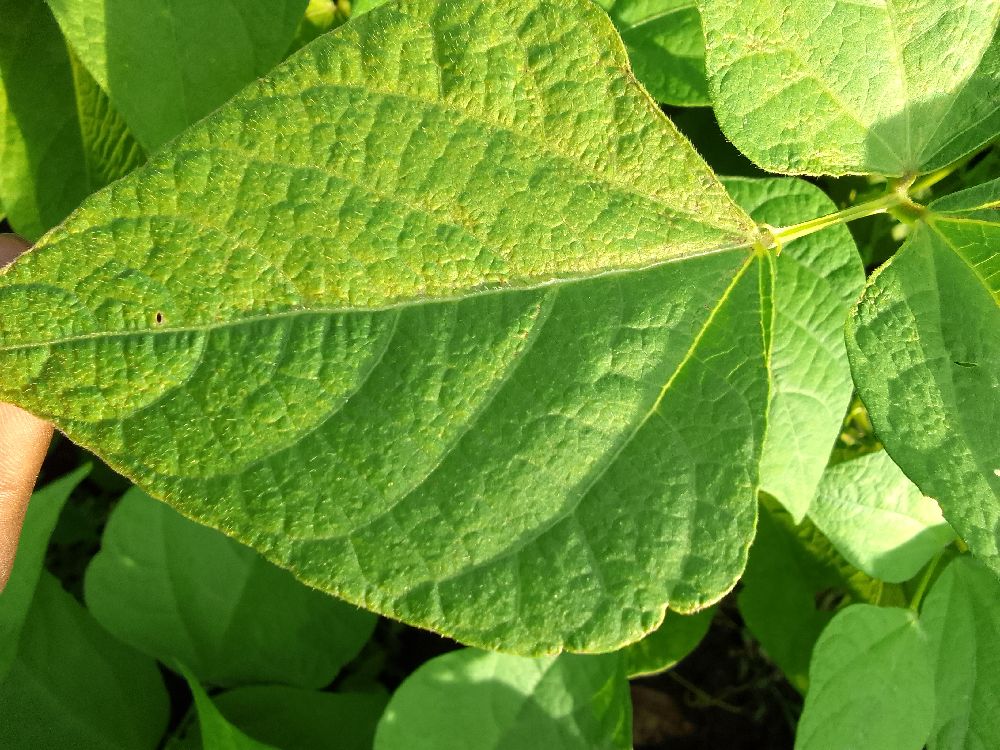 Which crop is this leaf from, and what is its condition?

common bean, healthy
